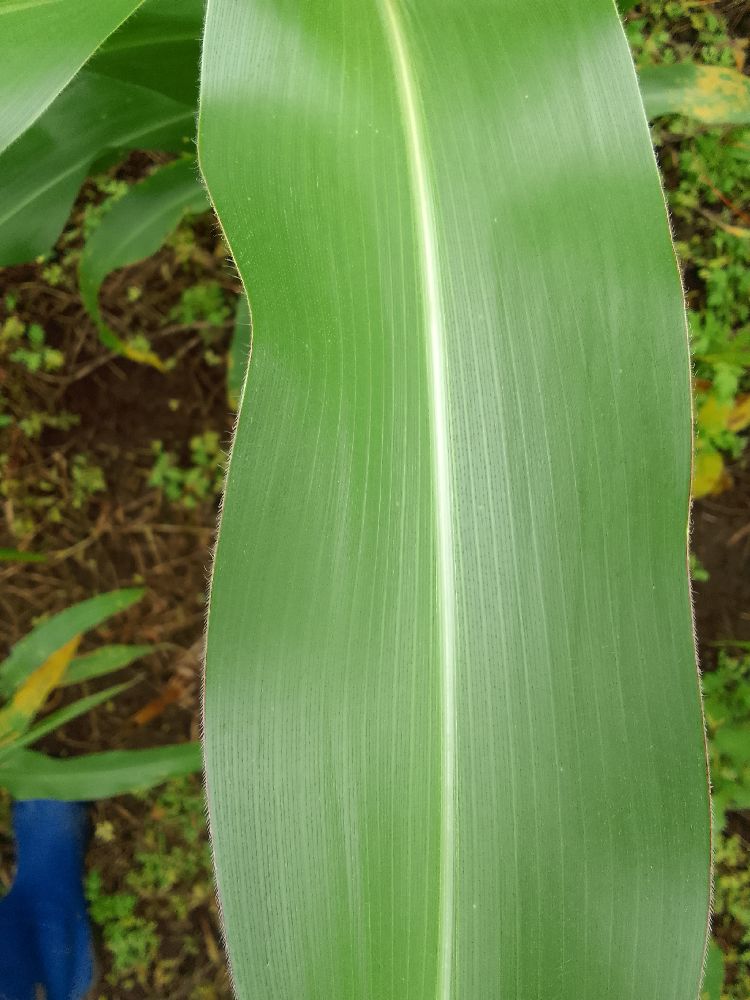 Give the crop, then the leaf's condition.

maize, healthy
